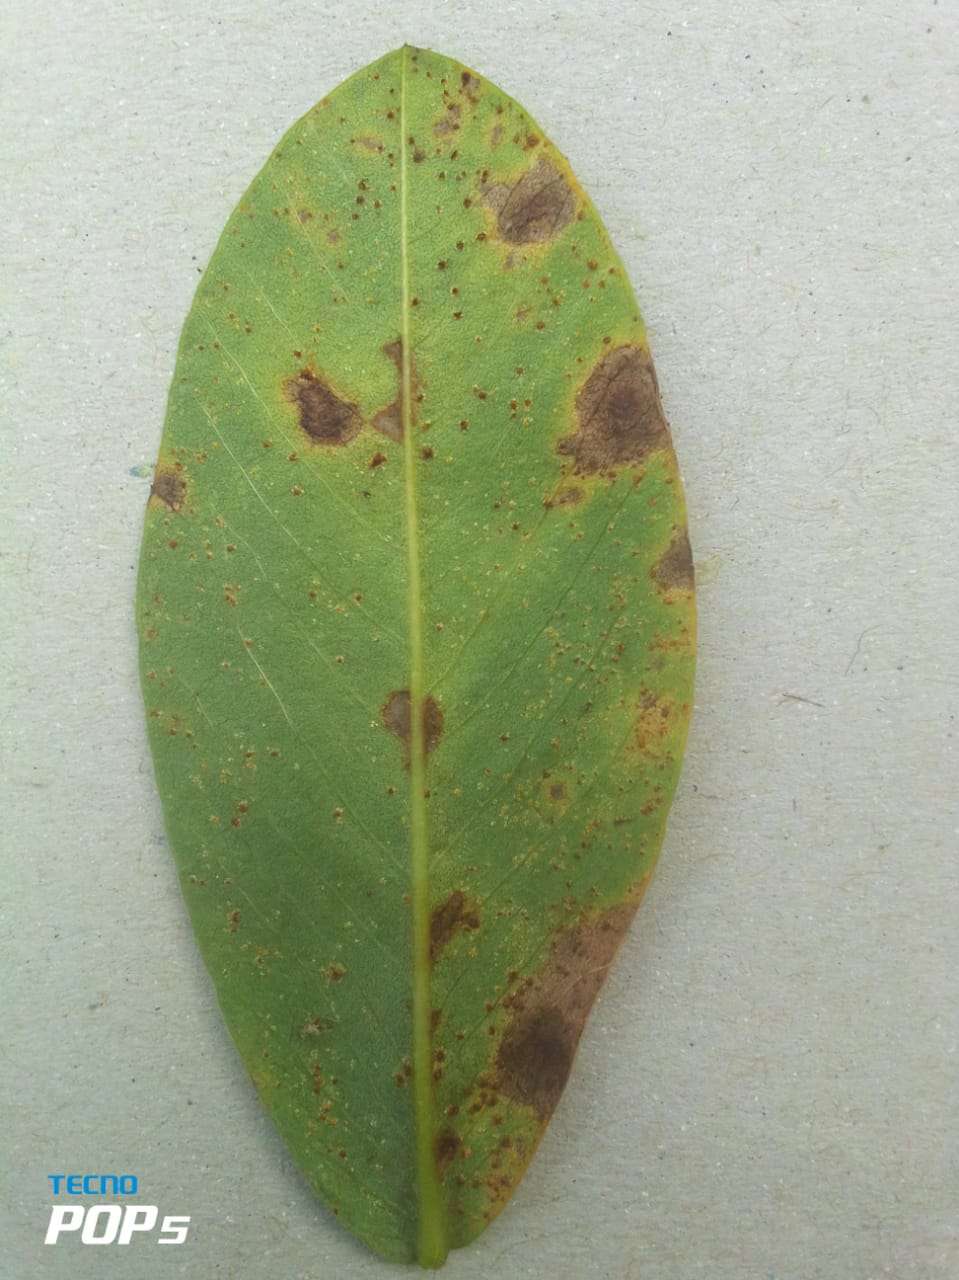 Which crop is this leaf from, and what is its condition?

peanut, nothapassalora personata
